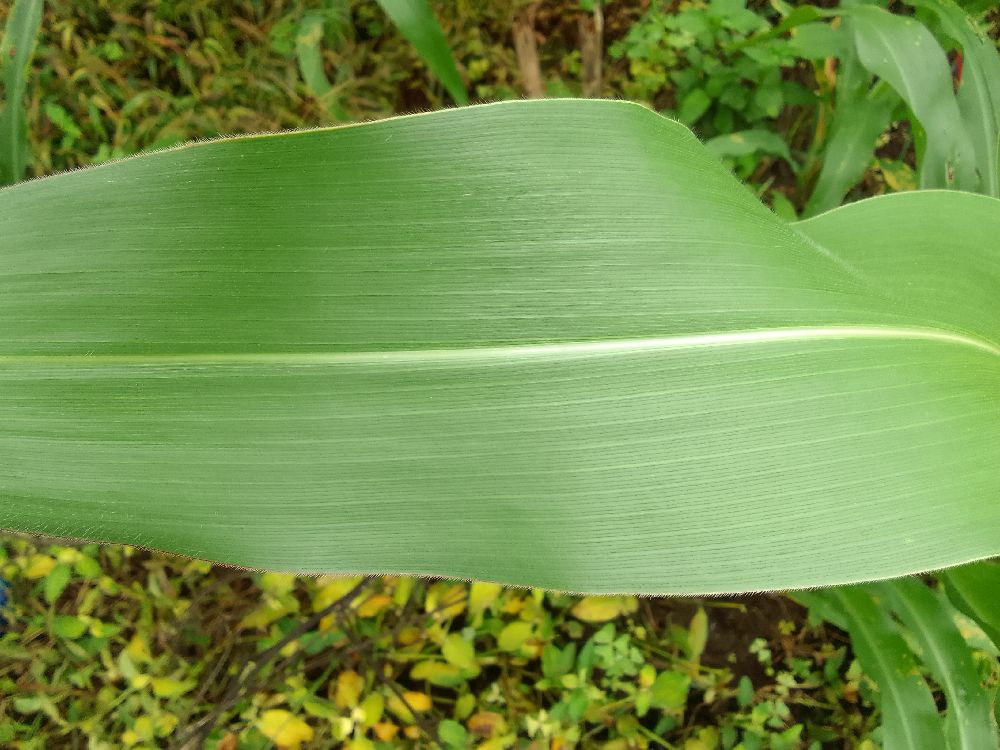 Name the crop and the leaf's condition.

maize, healthy
